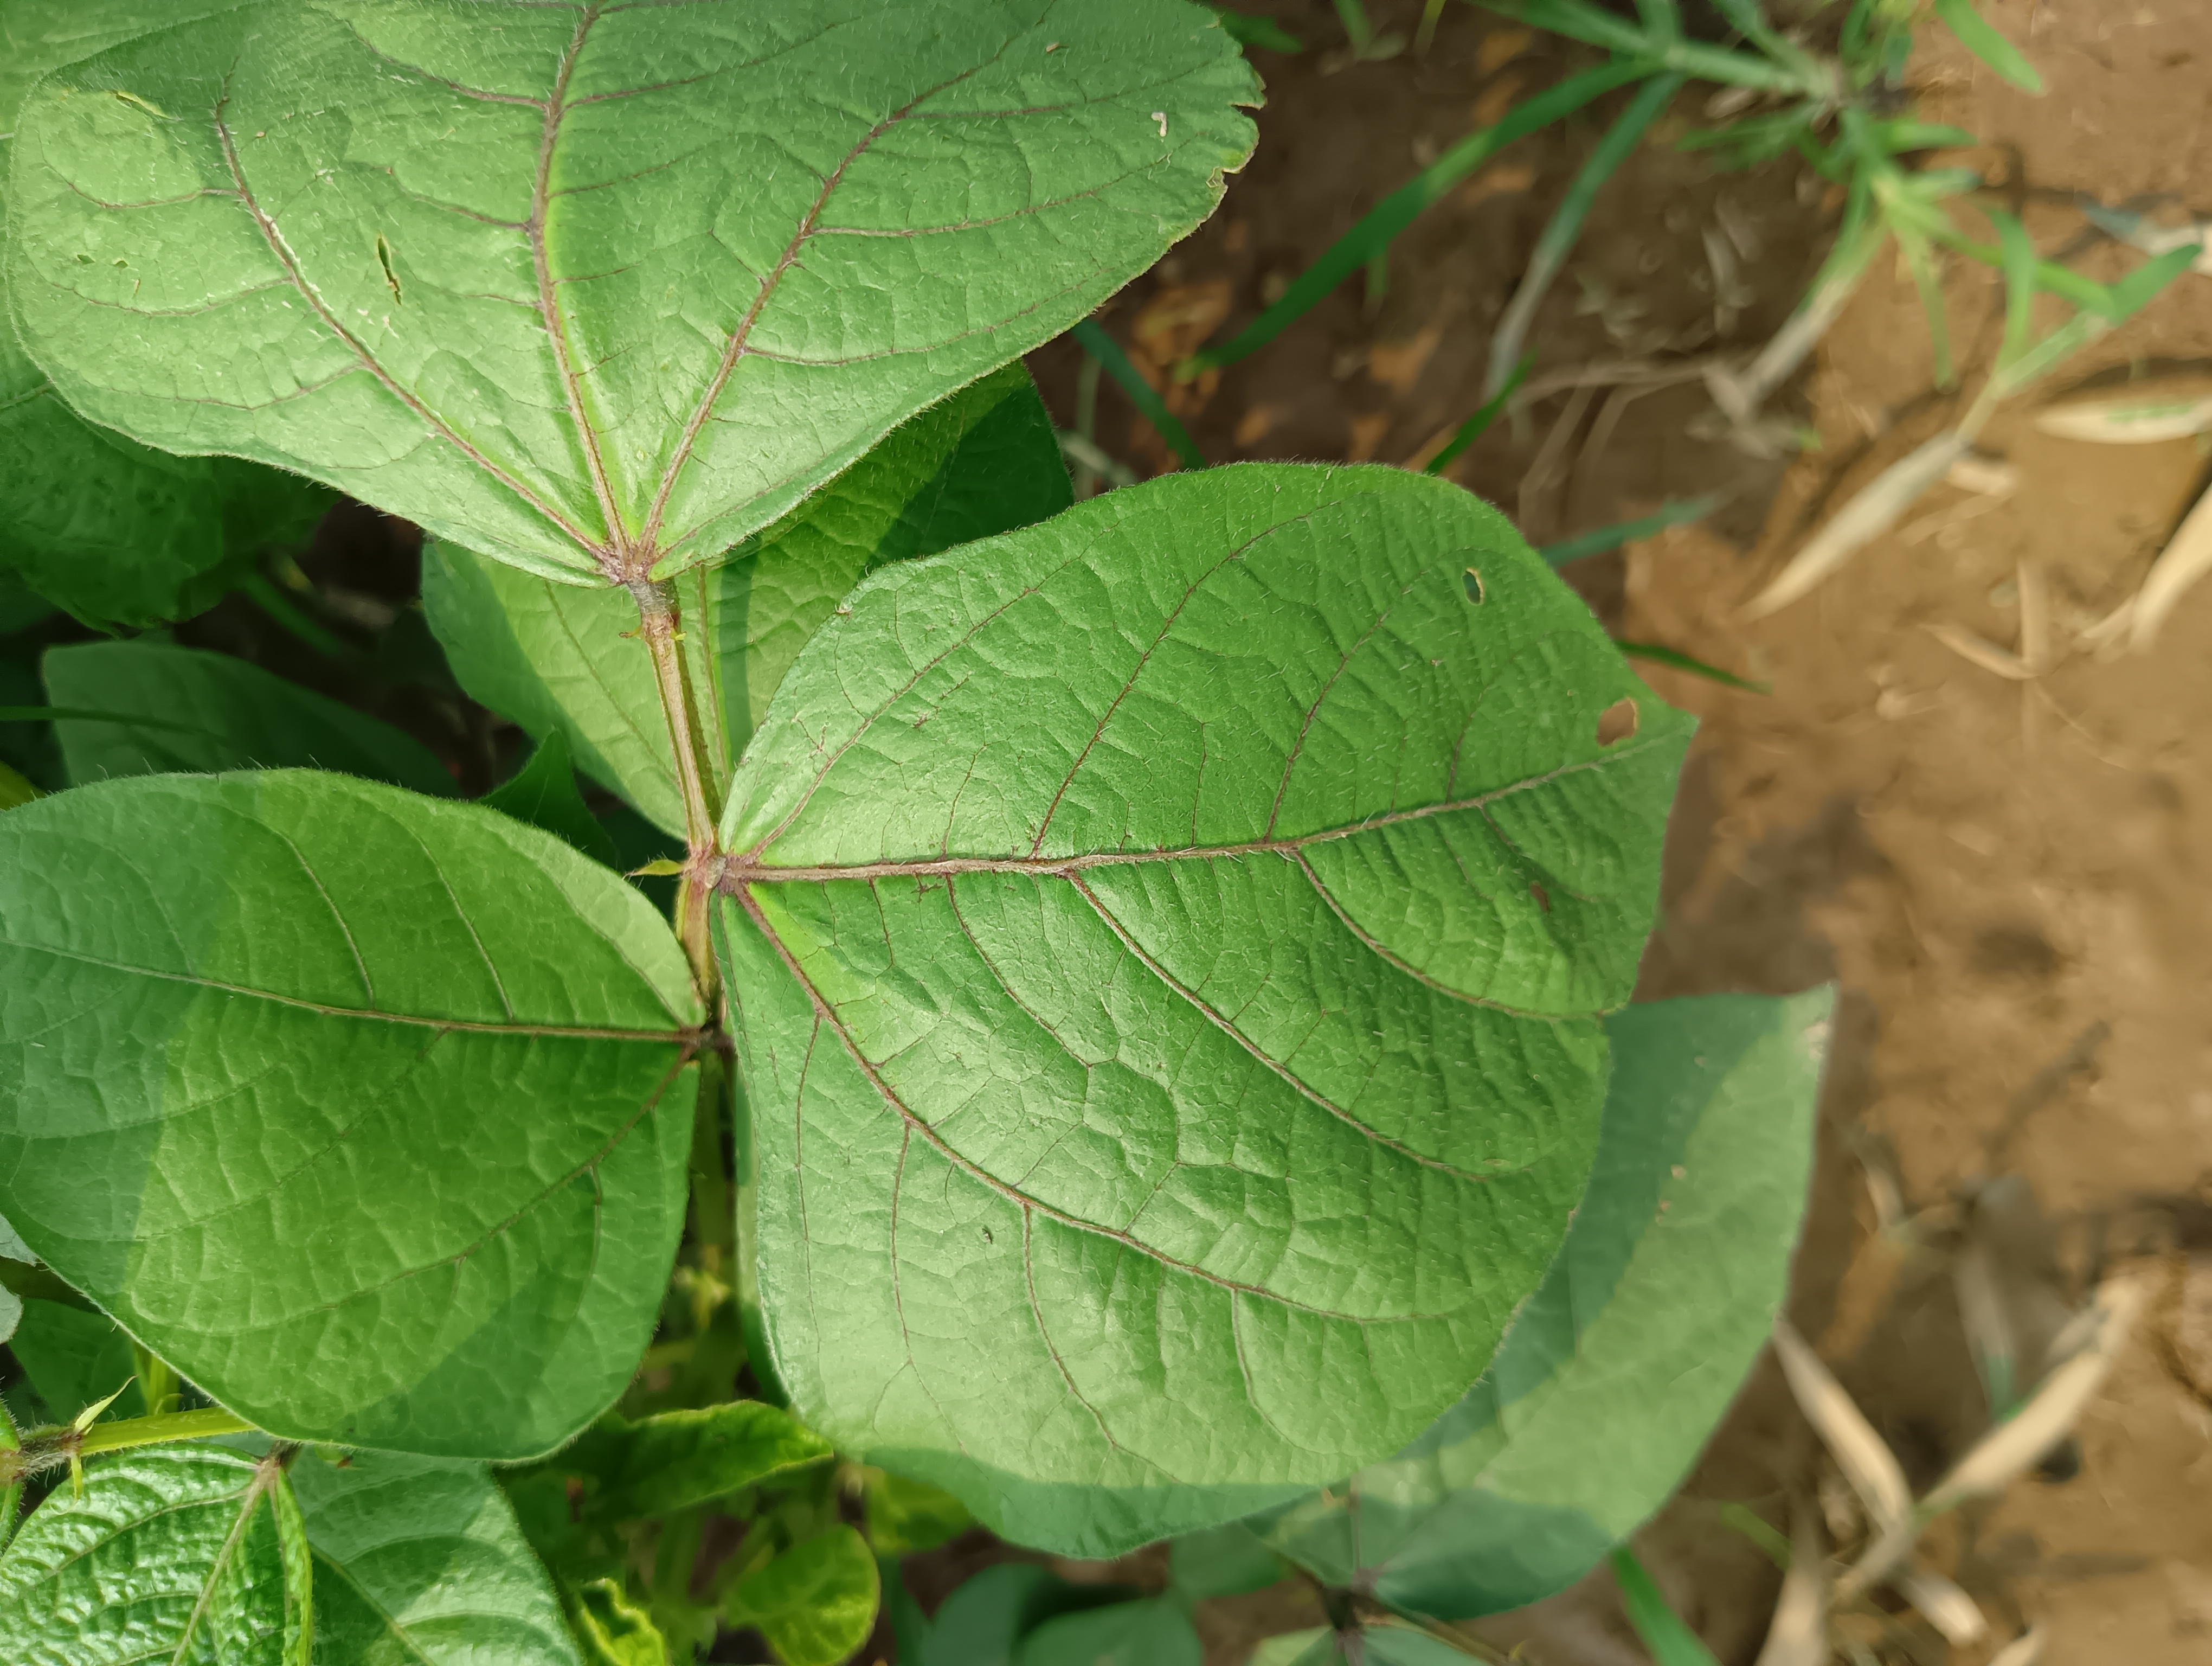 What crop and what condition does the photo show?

mungbean, healthy
